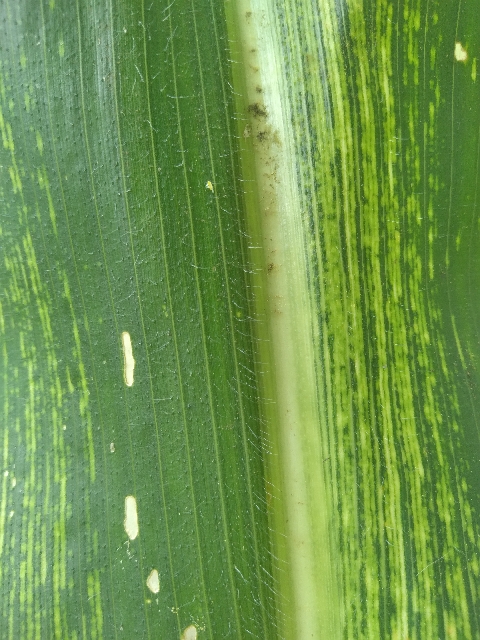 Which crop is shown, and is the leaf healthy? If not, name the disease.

maize, maize streak virus
